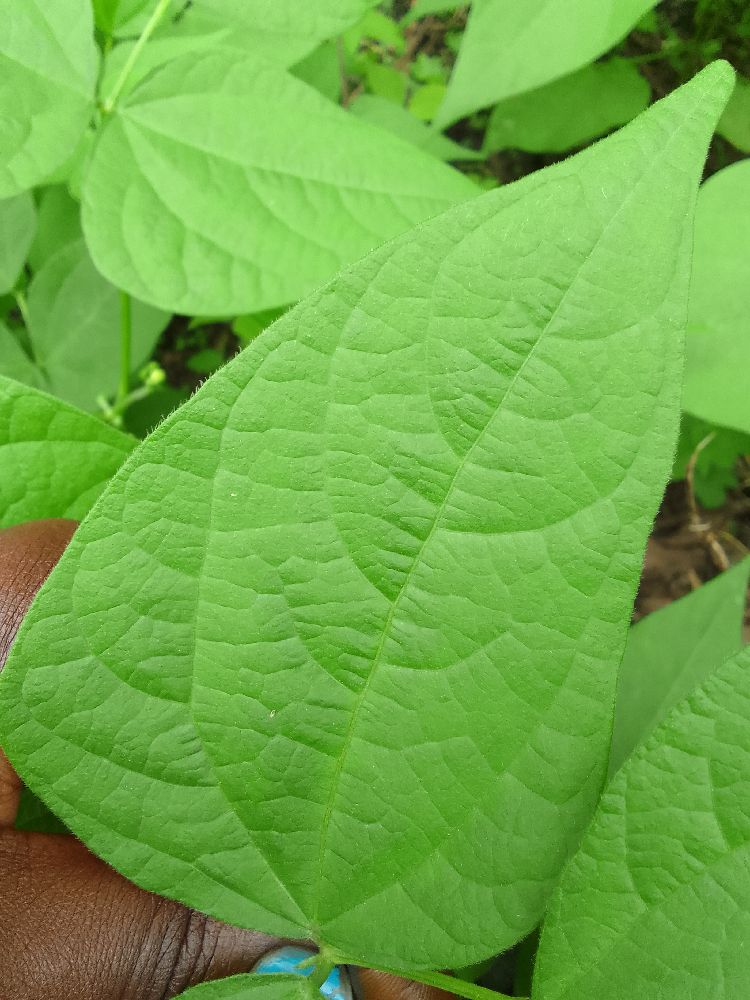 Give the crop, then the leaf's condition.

common bean, healthy
